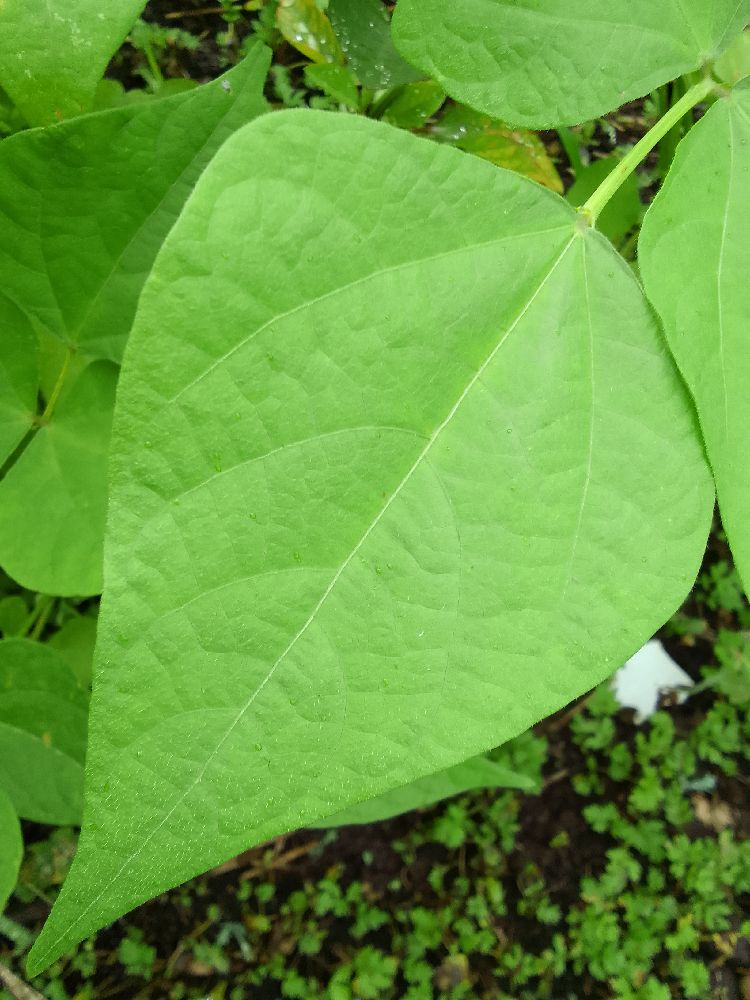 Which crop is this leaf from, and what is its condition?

common bean, healthy
